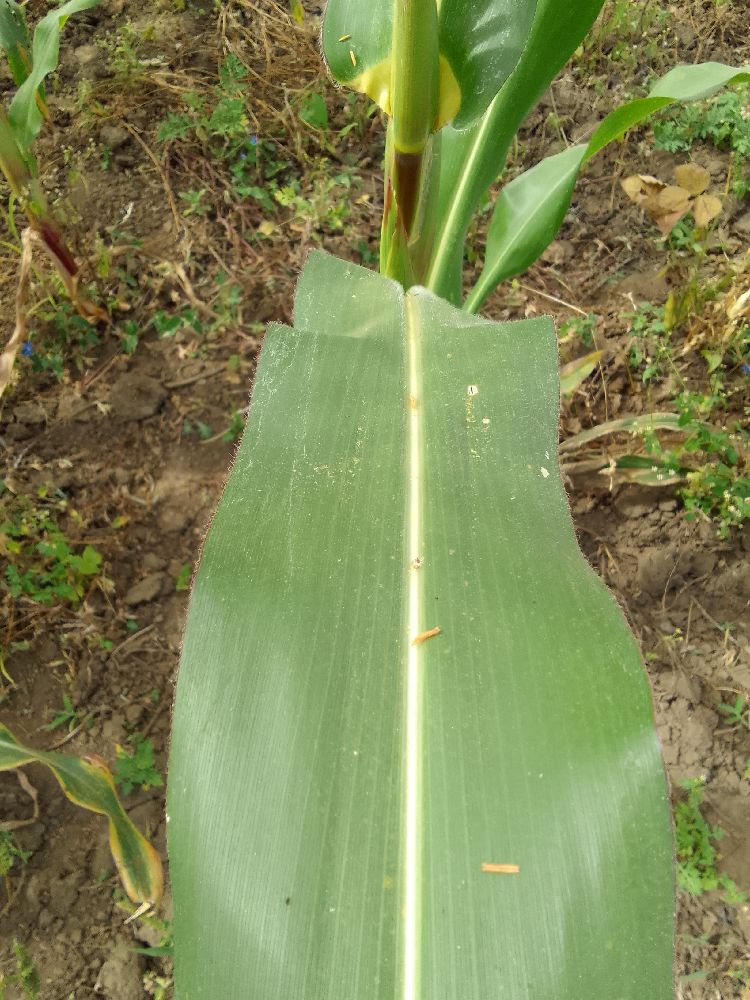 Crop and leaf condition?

maize, healthy
